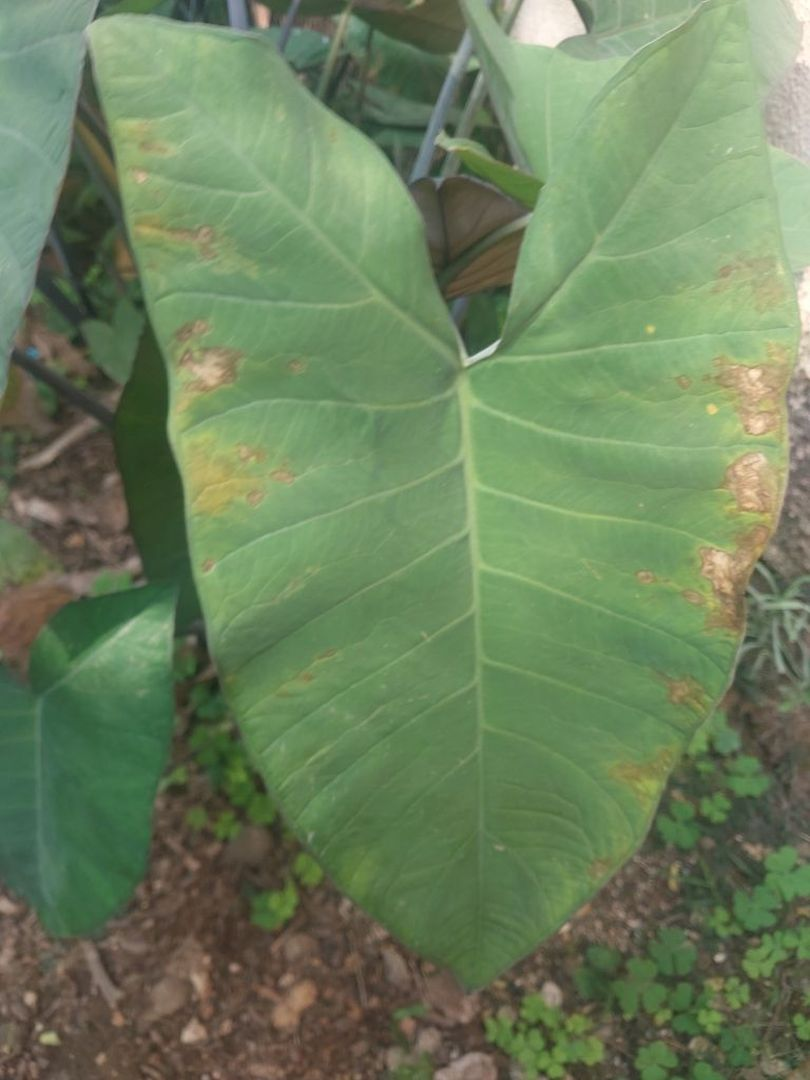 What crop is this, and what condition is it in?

taro, leaf blight
